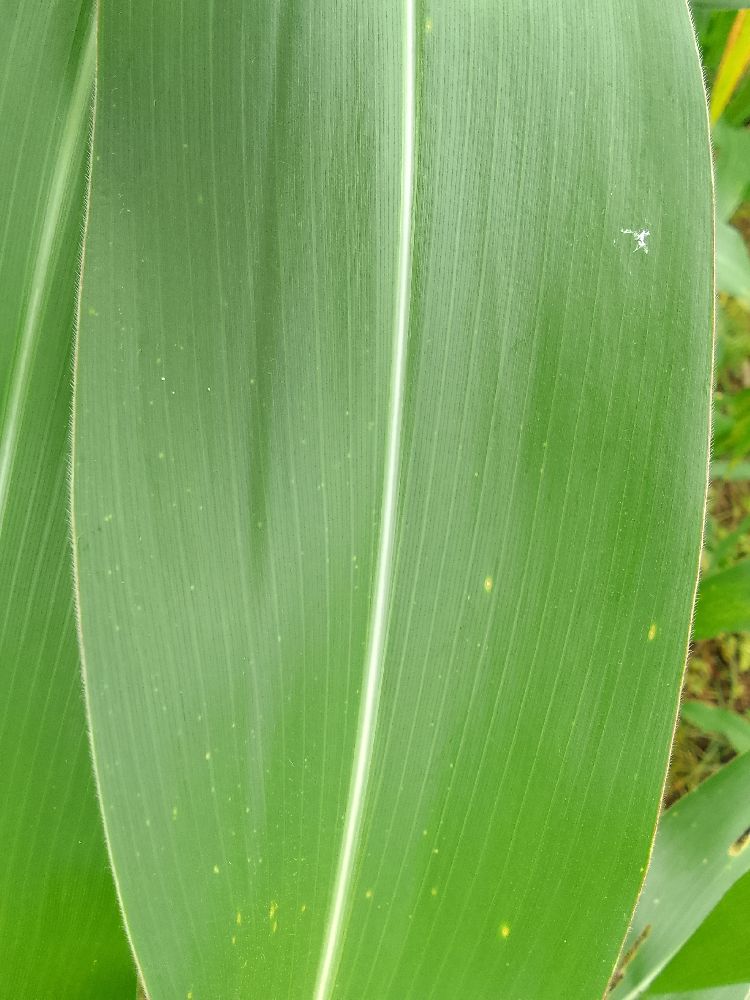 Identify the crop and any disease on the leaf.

maize, healthy
